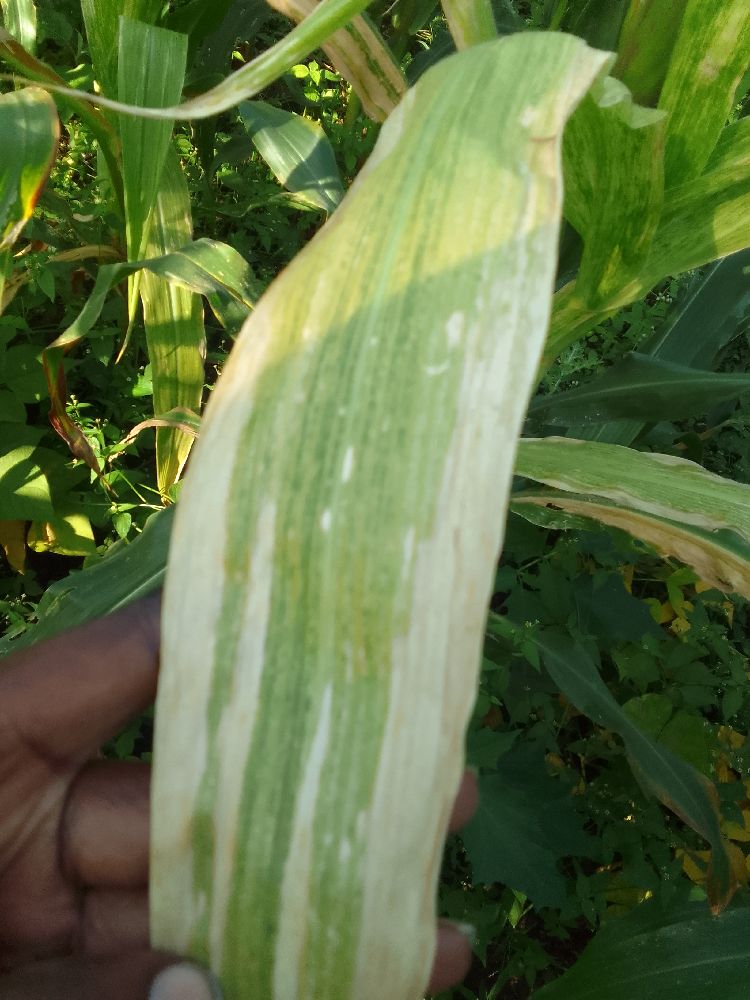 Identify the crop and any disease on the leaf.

maize, maize lethal necrosis
